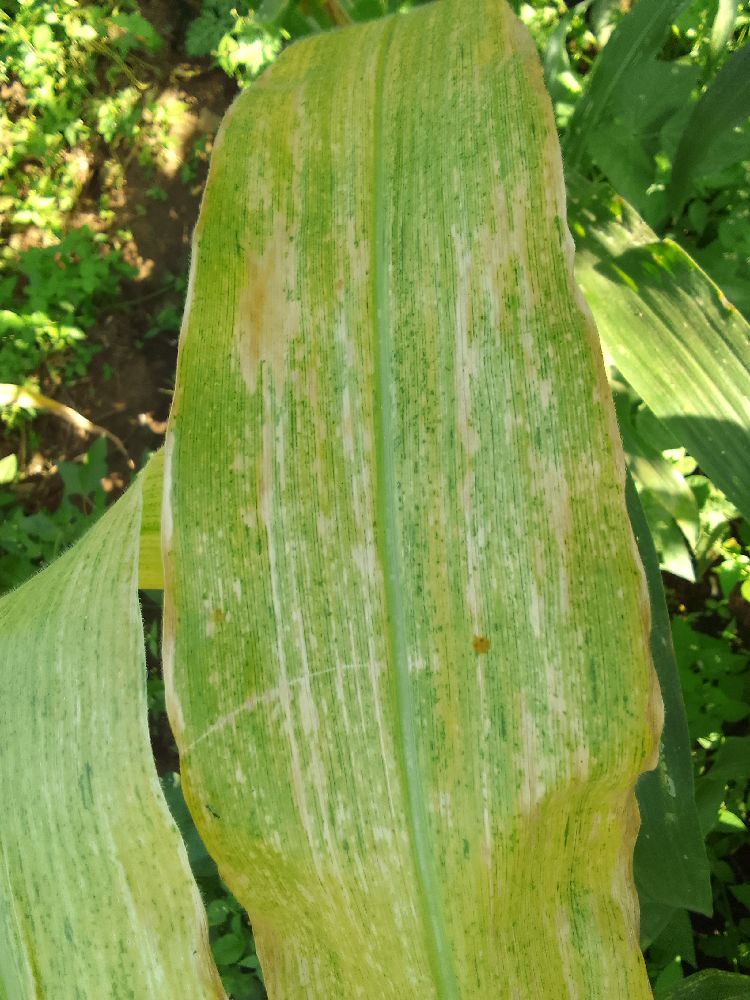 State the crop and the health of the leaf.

maize, maize lethal necrosis
